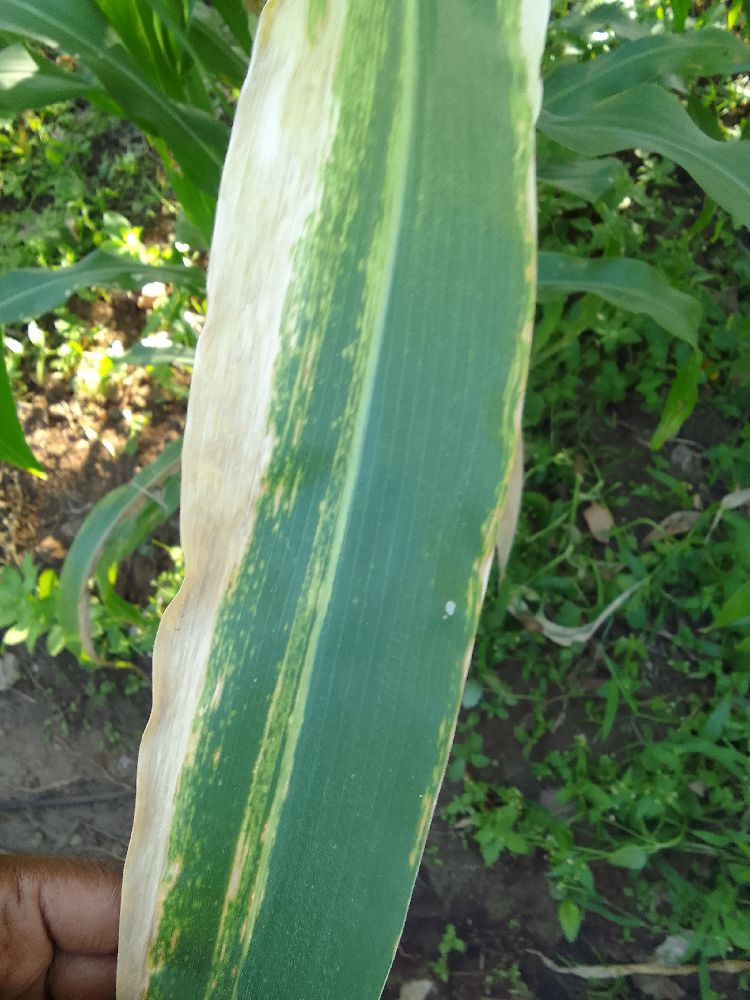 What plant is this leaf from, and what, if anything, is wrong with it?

maize, maize lethal necrosis
